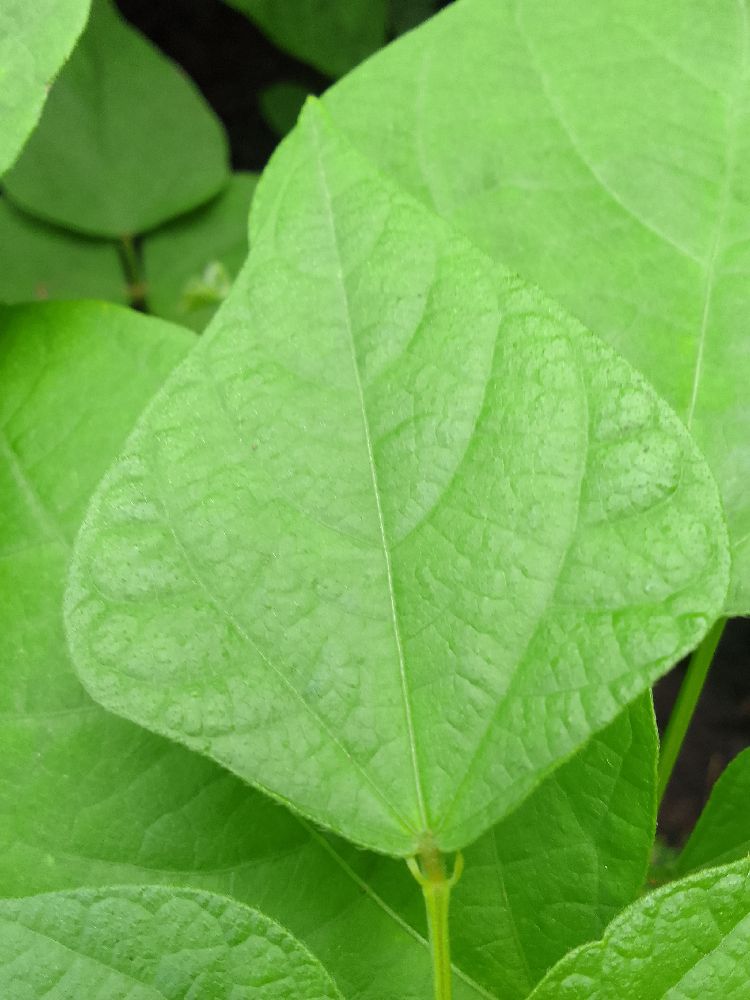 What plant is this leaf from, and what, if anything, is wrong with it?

common bean, healthy
